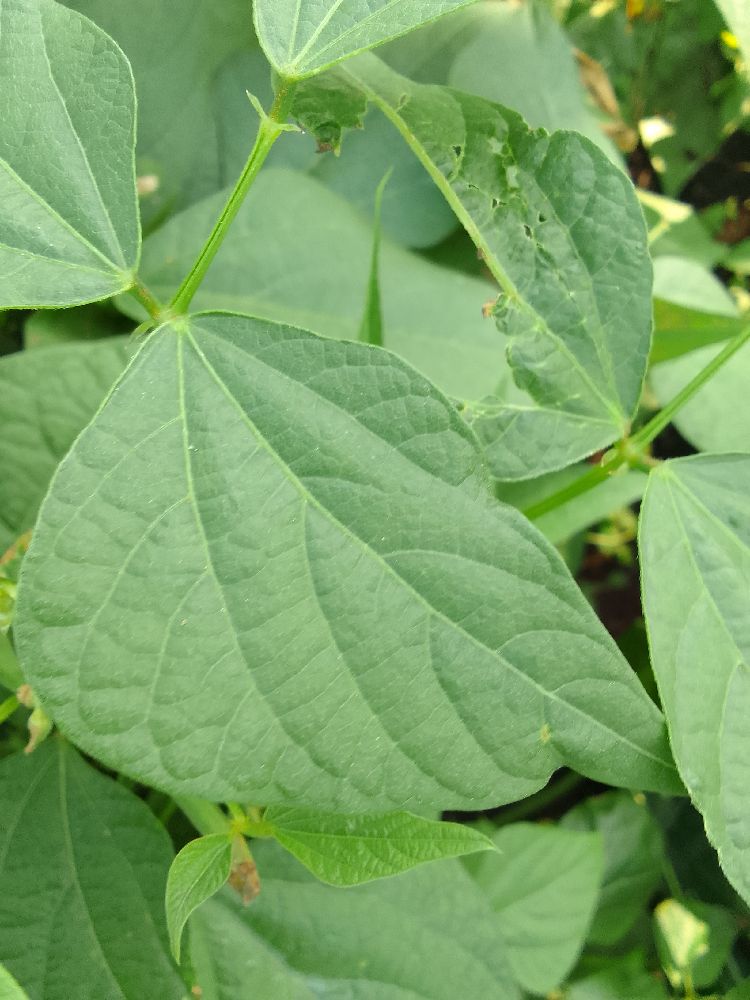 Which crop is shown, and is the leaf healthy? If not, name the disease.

common bean, healthy
